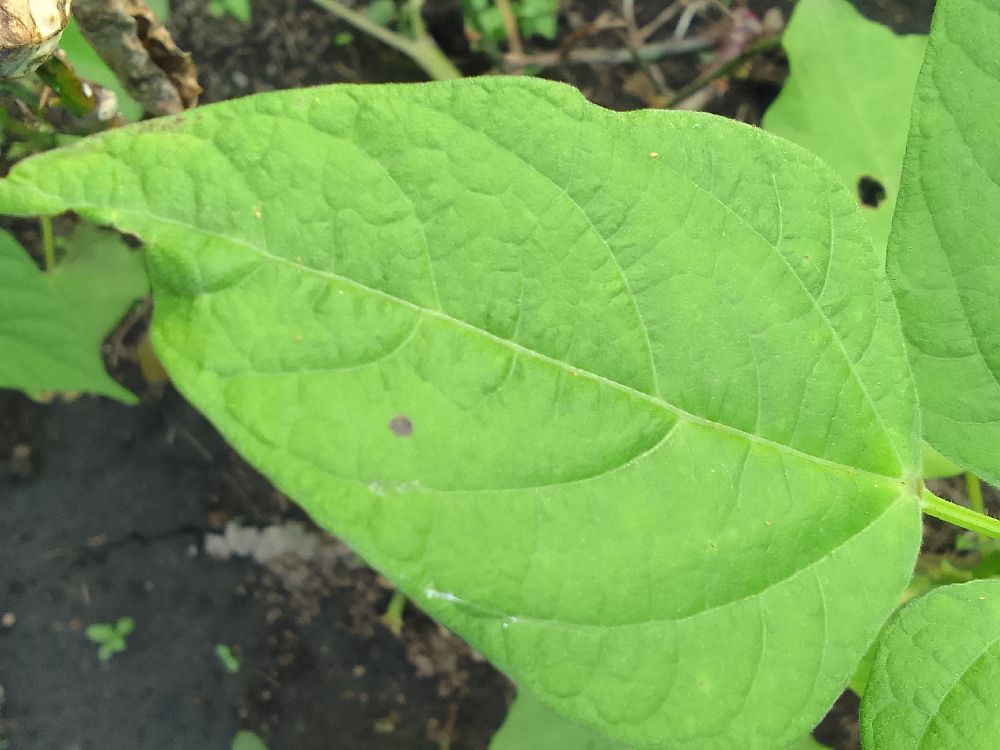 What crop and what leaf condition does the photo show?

common bean, healthy
